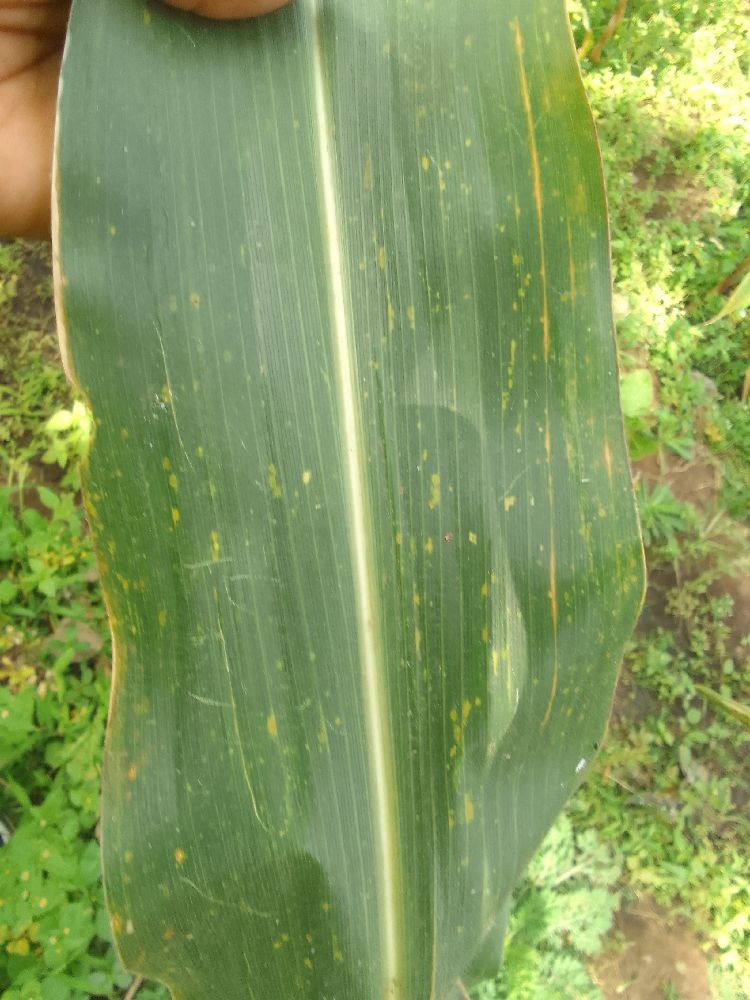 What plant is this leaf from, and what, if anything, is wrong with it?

maize, maize lethal necrosis
